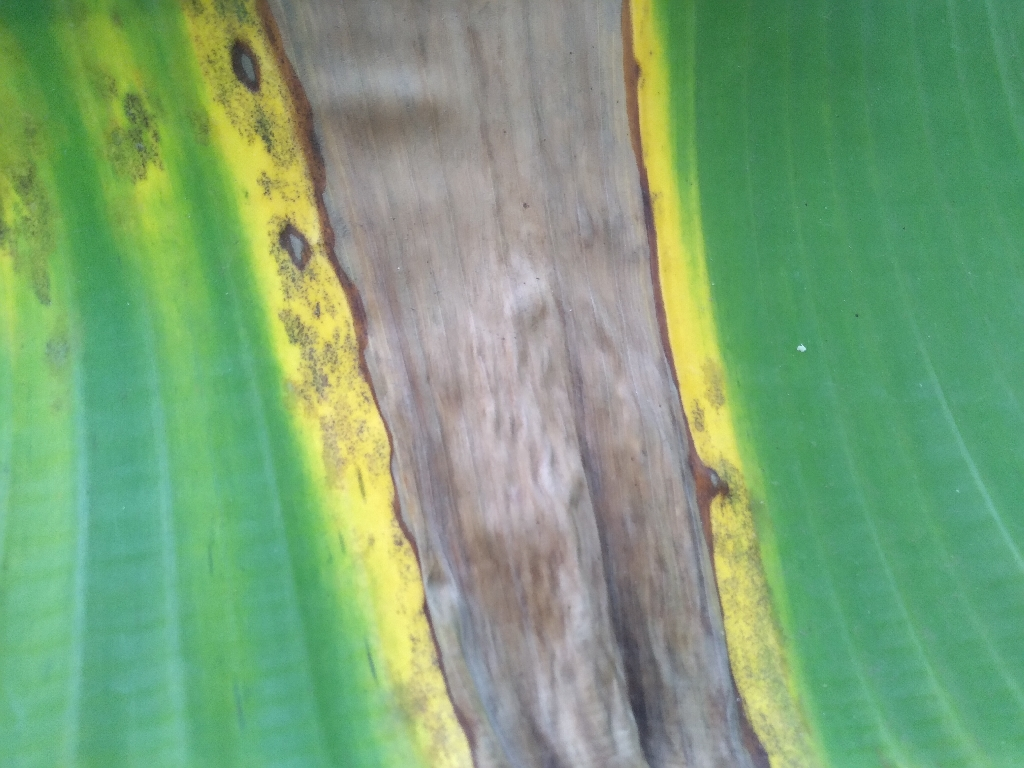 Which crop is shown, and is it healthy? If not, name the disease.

banana, black sigatoka
